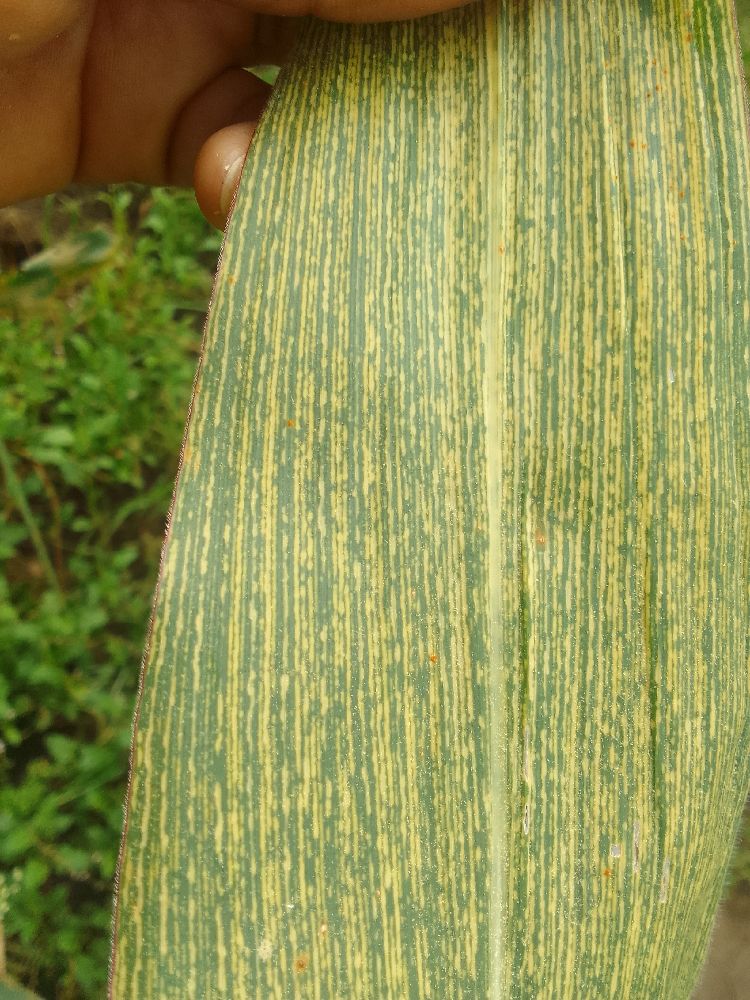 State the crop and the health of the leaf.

maize, maize streak virus
